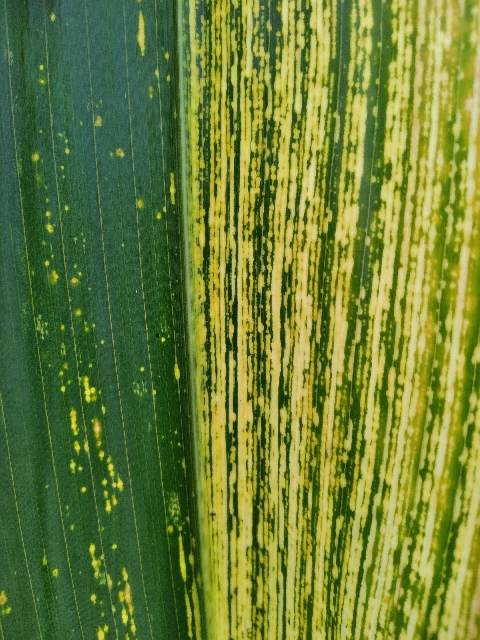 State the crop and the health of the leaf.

maize, maize streak virus
